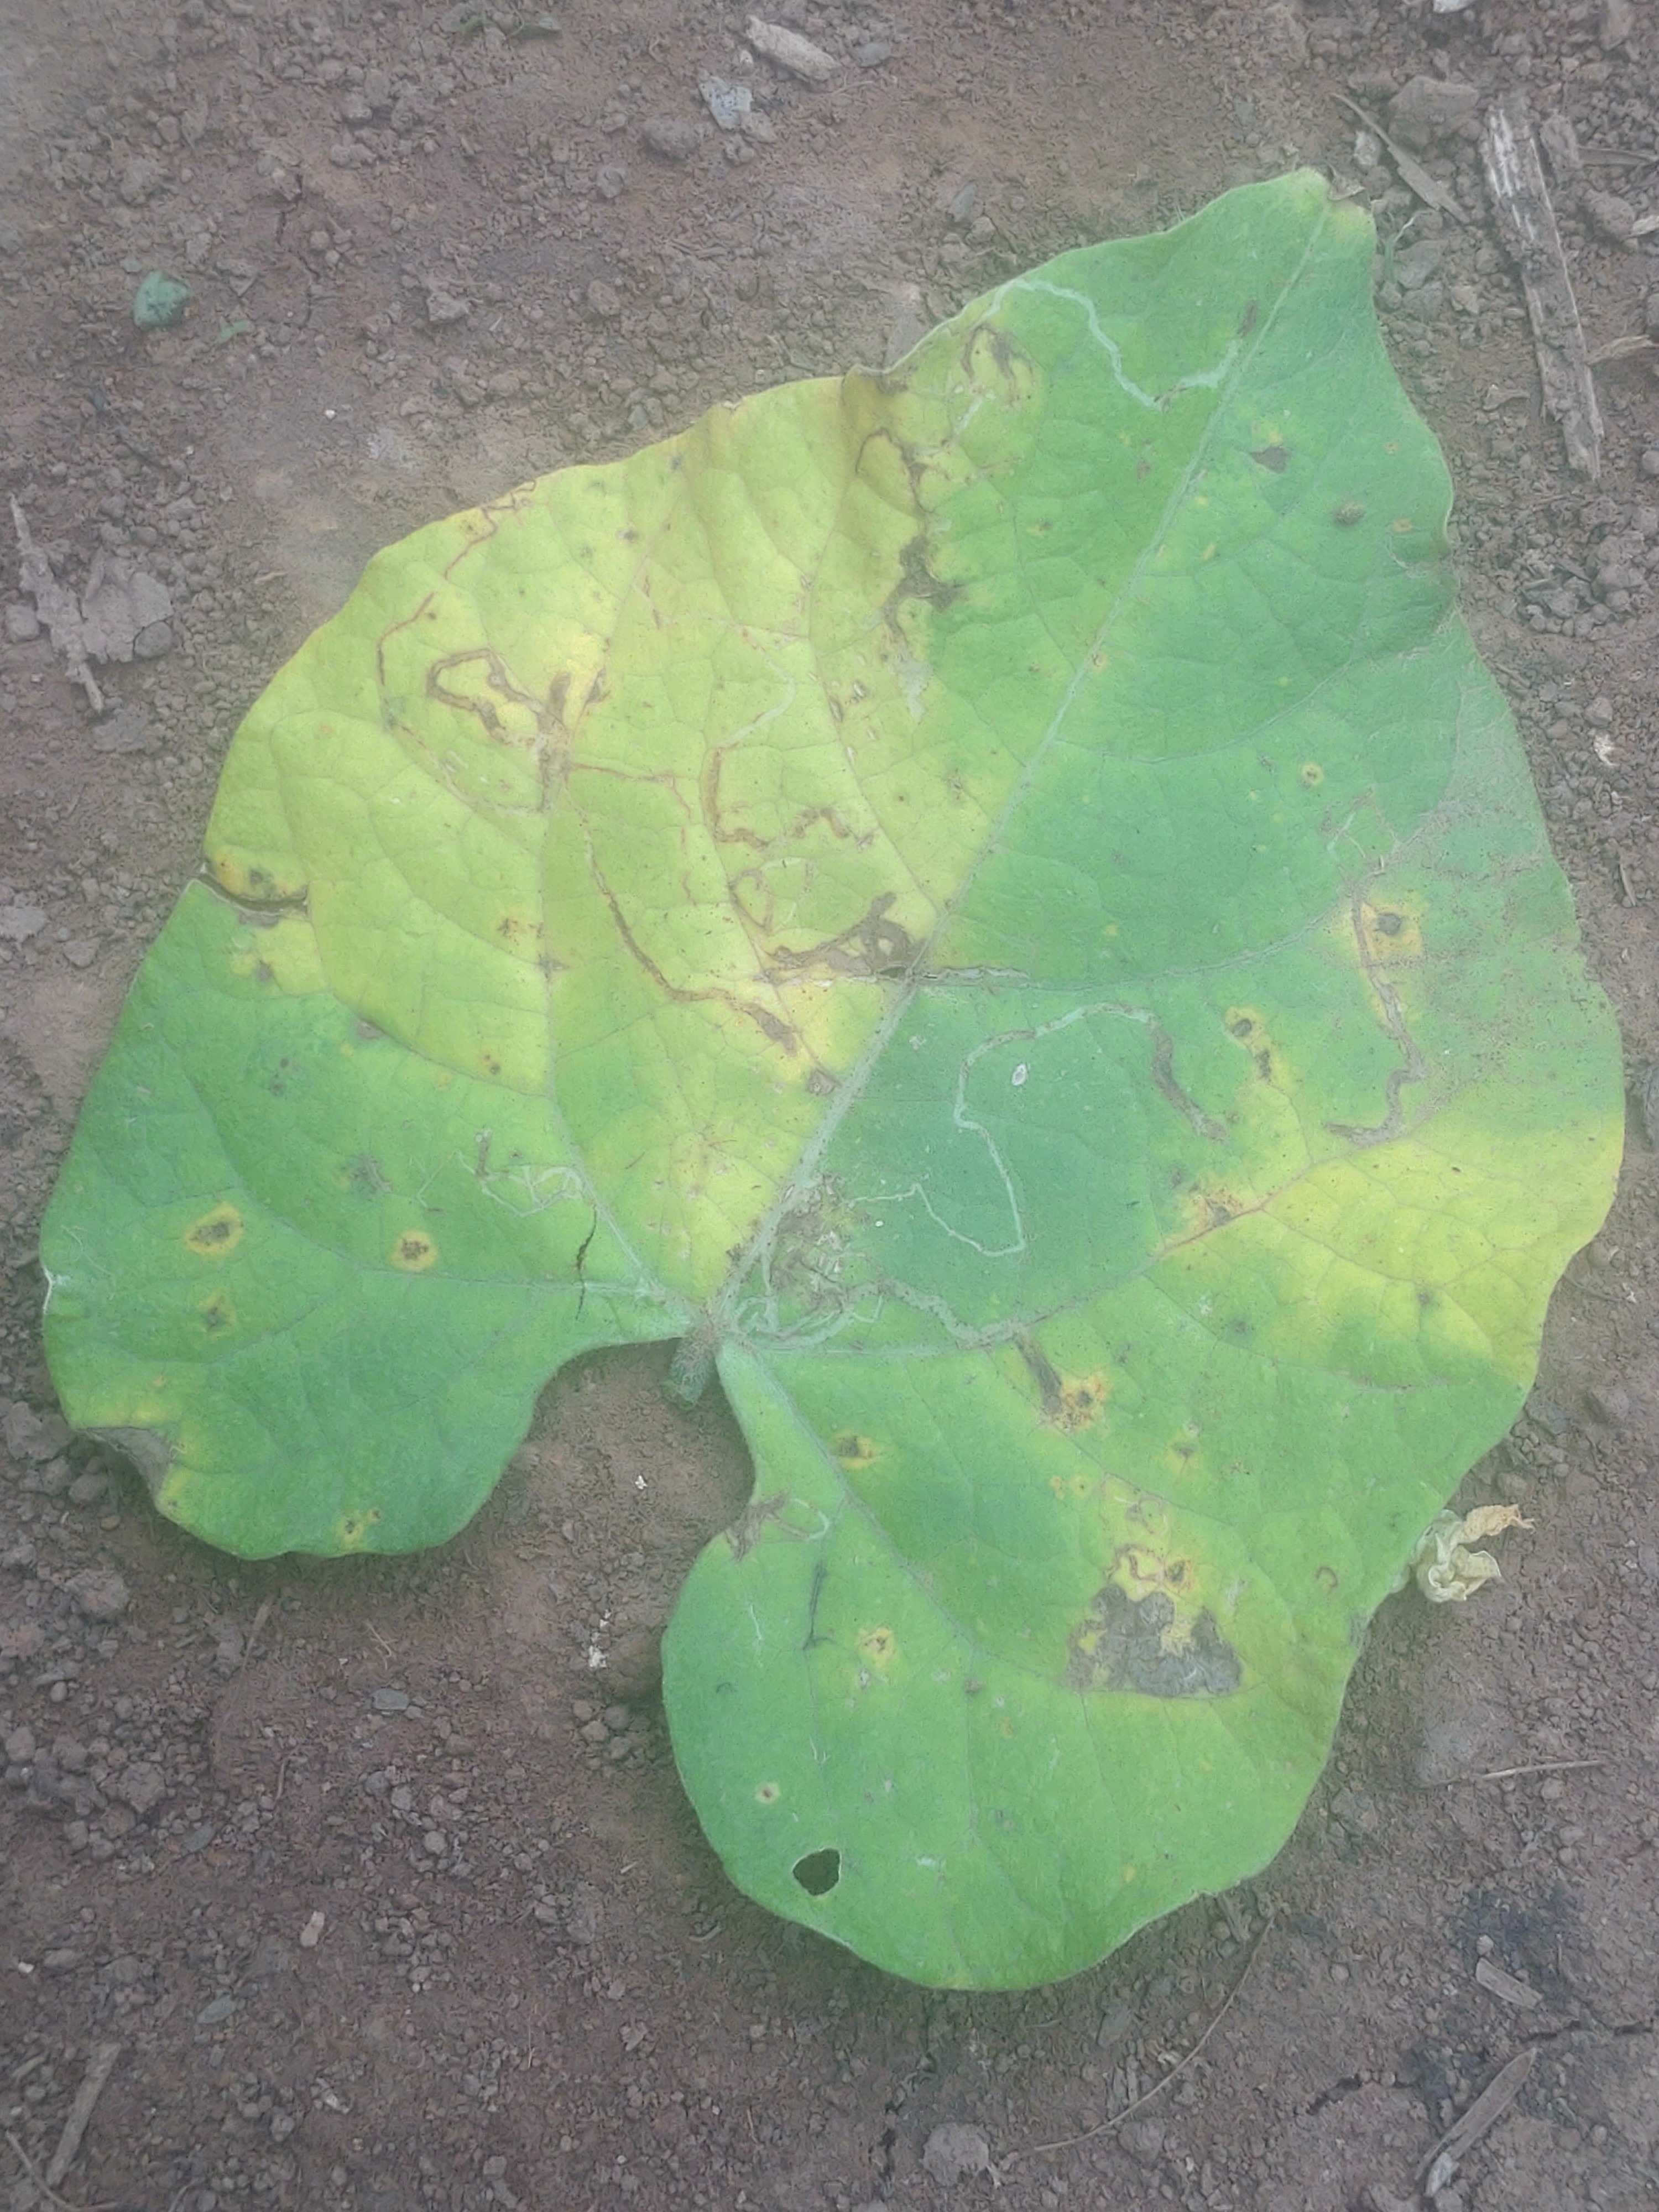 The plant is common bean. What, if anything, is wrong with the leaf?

anthracnose
